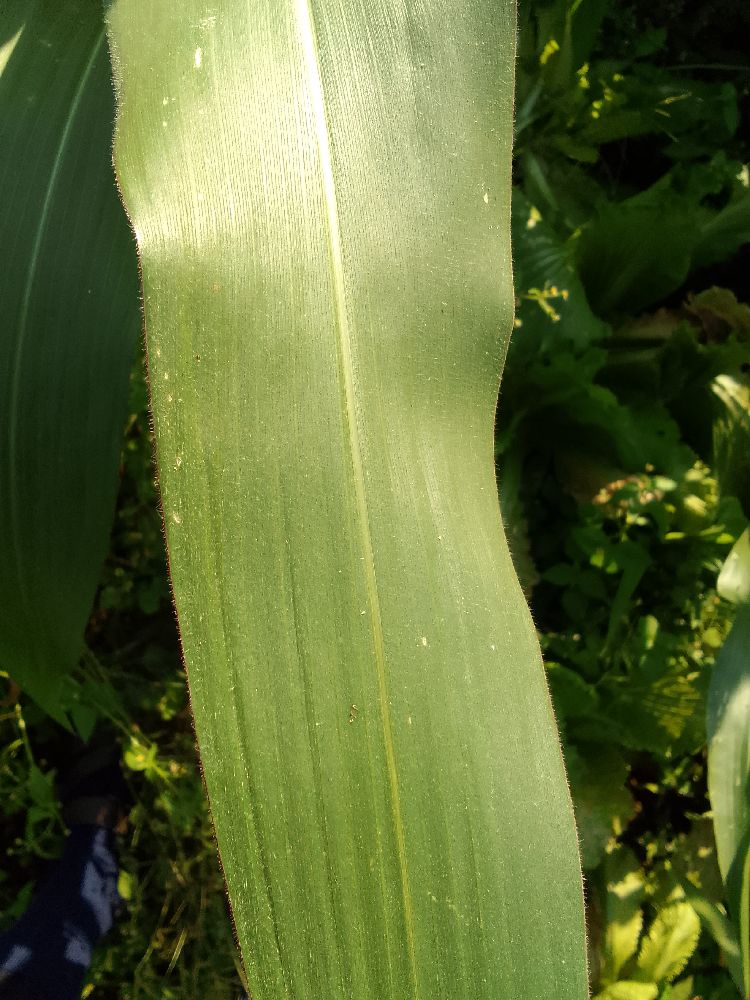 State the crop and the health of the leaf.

maize, healthy
